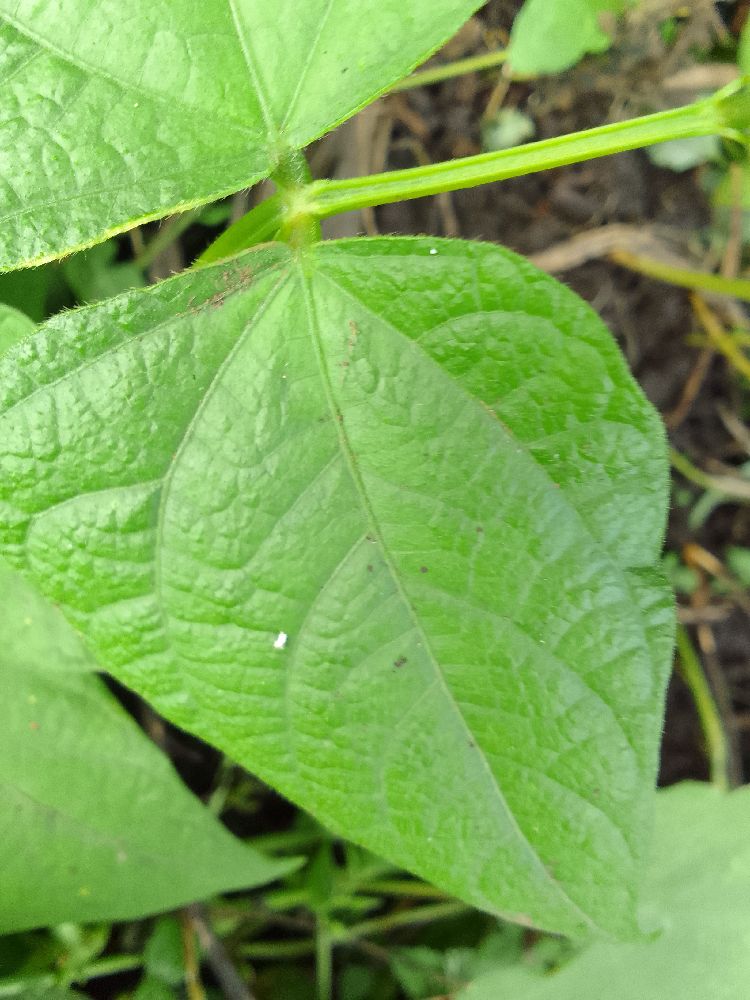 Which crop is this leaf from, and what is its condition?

common bean, healthy
